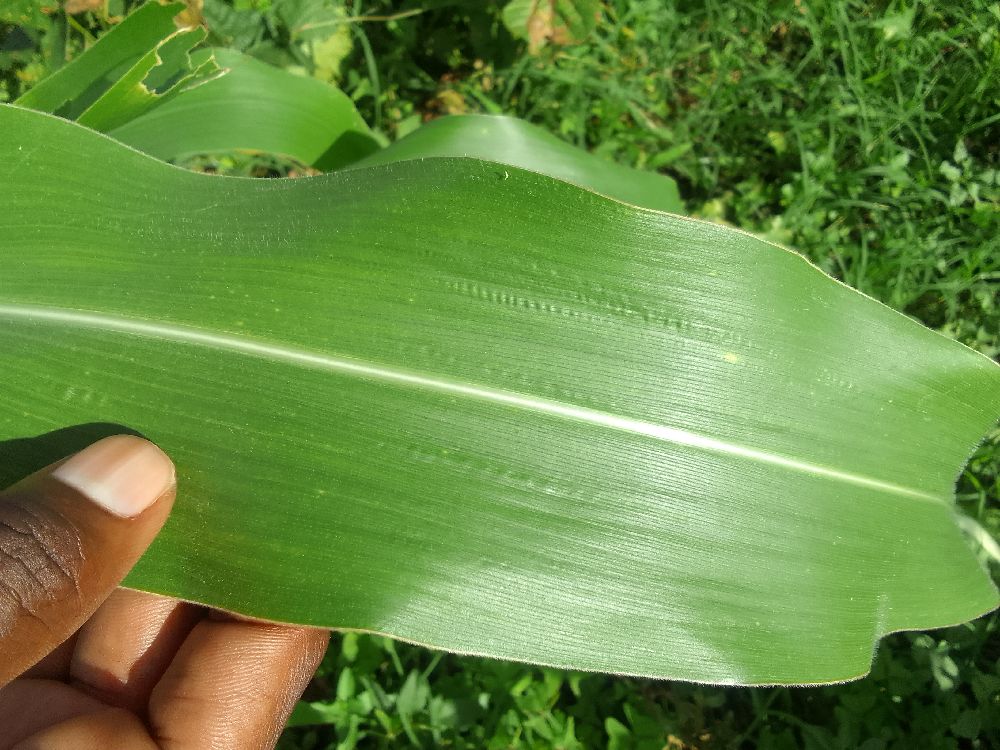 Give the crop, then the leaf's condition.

maize, healthy
